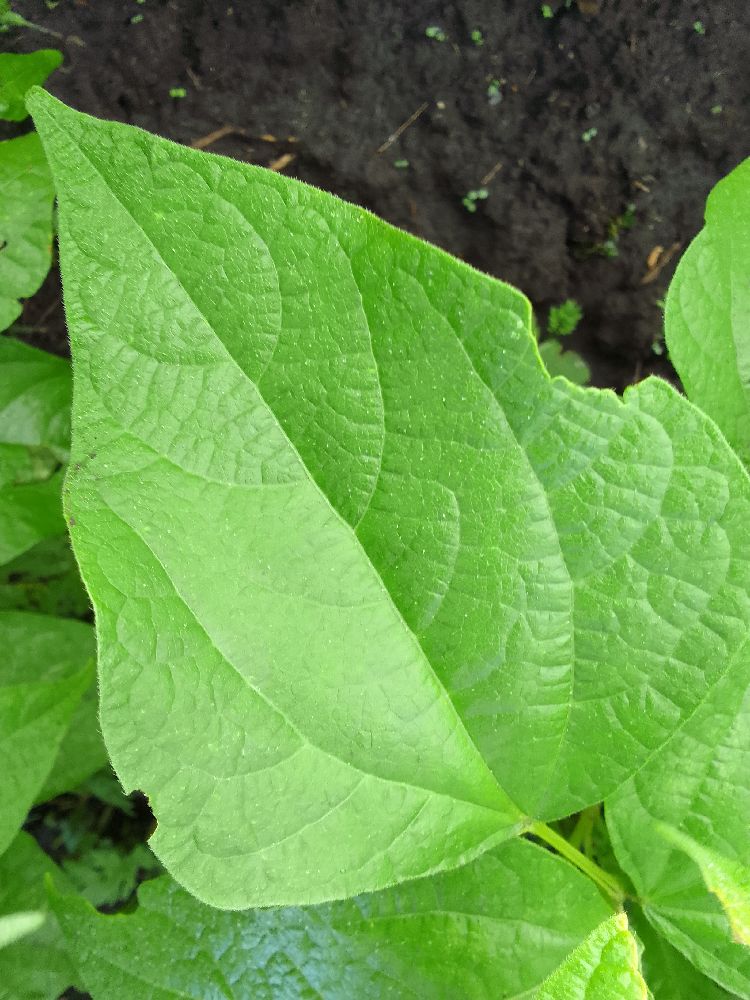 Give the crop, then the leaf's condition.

common bean, healthy
